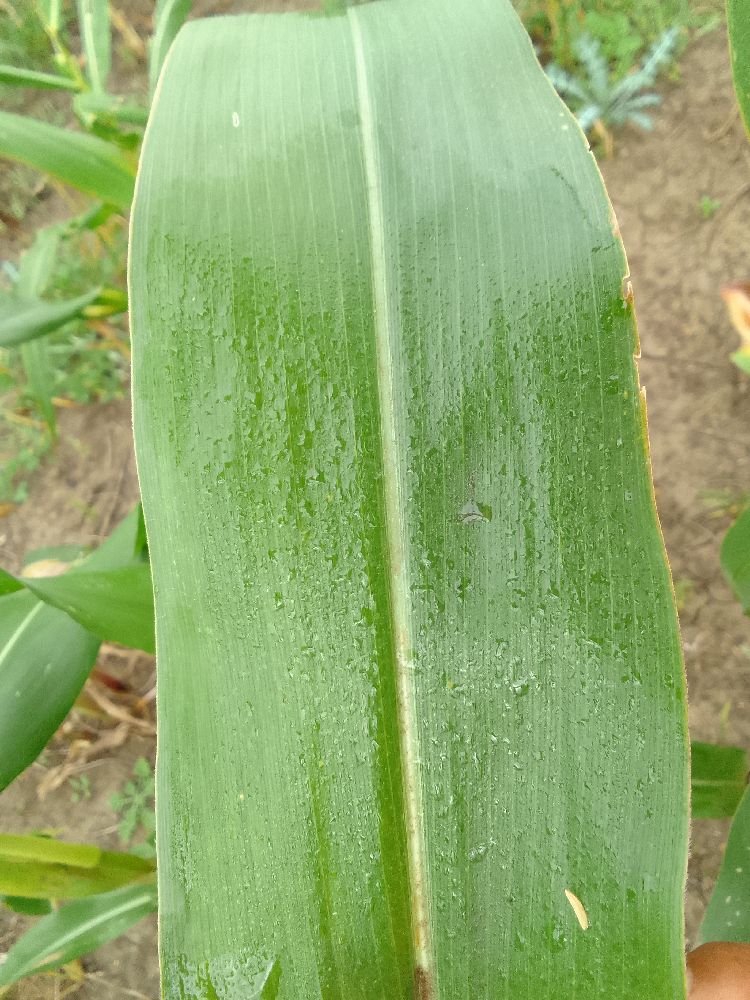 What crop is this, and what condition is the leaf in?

maize, healthy
